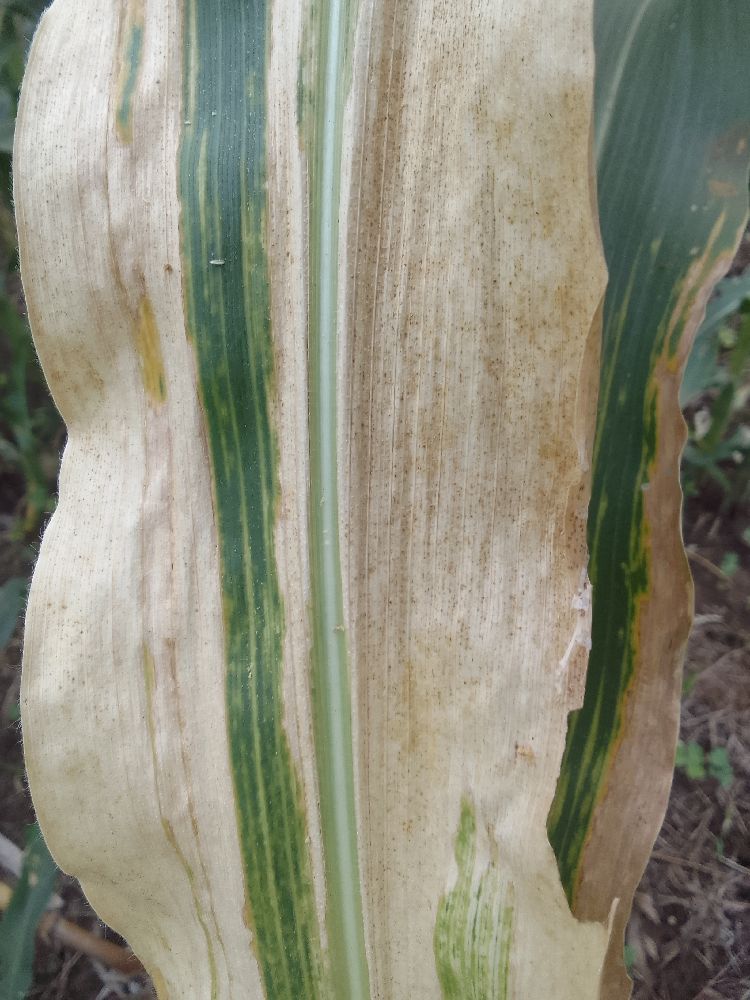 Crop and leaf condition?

maize, maize lethal necrosis
